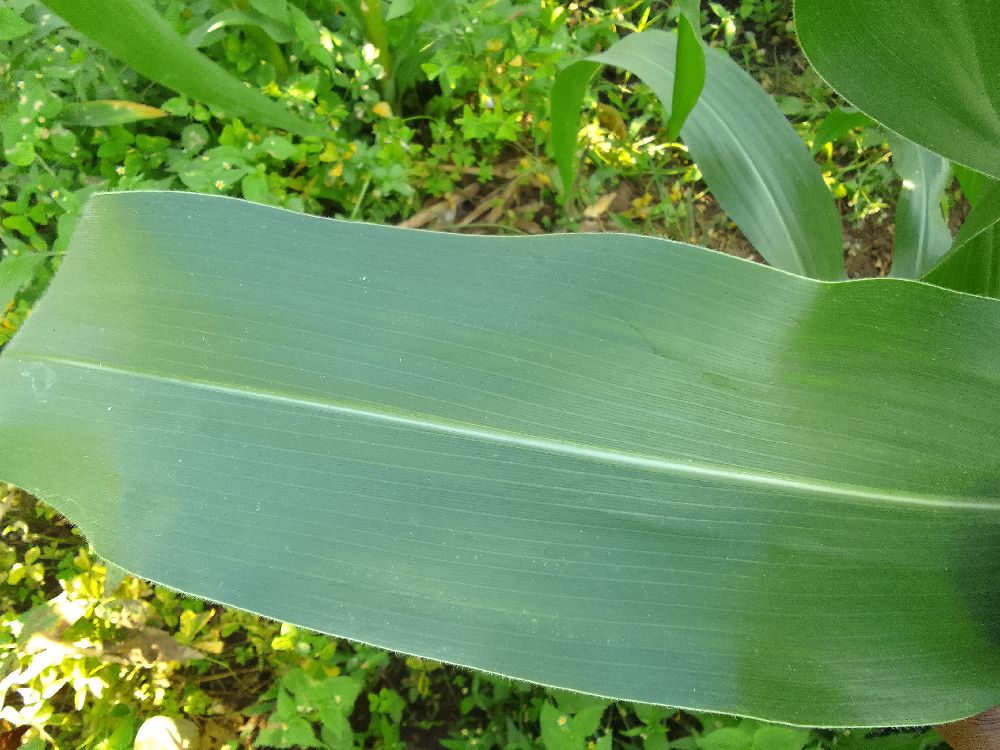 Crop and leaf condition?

maize, healthy
